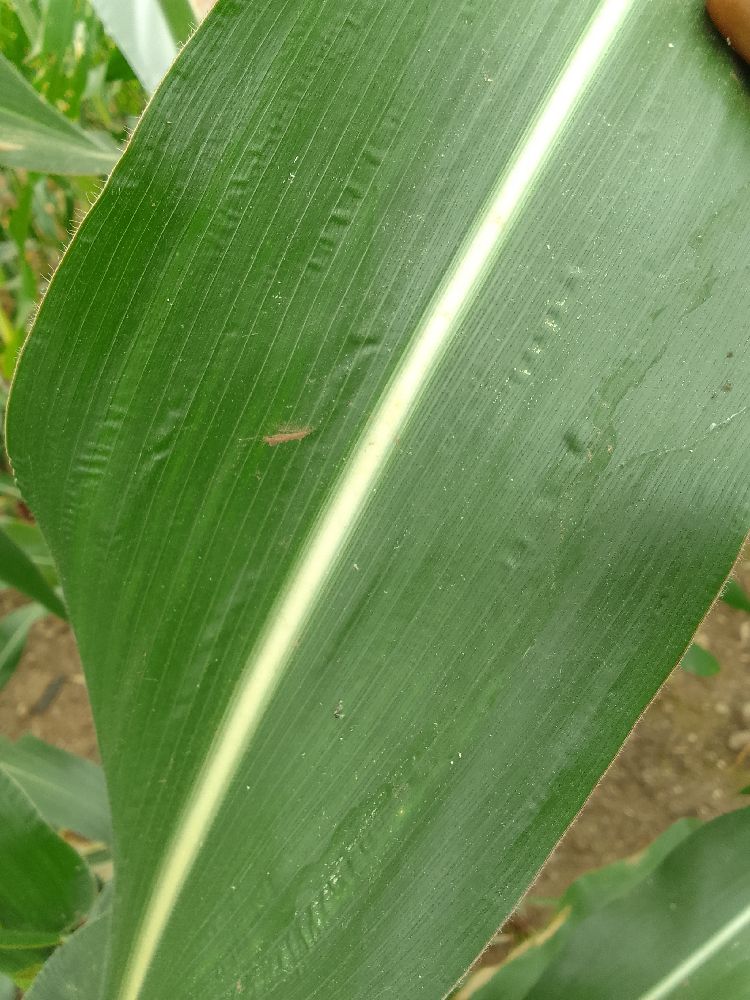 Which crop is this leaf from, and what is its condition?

maize, healthy
